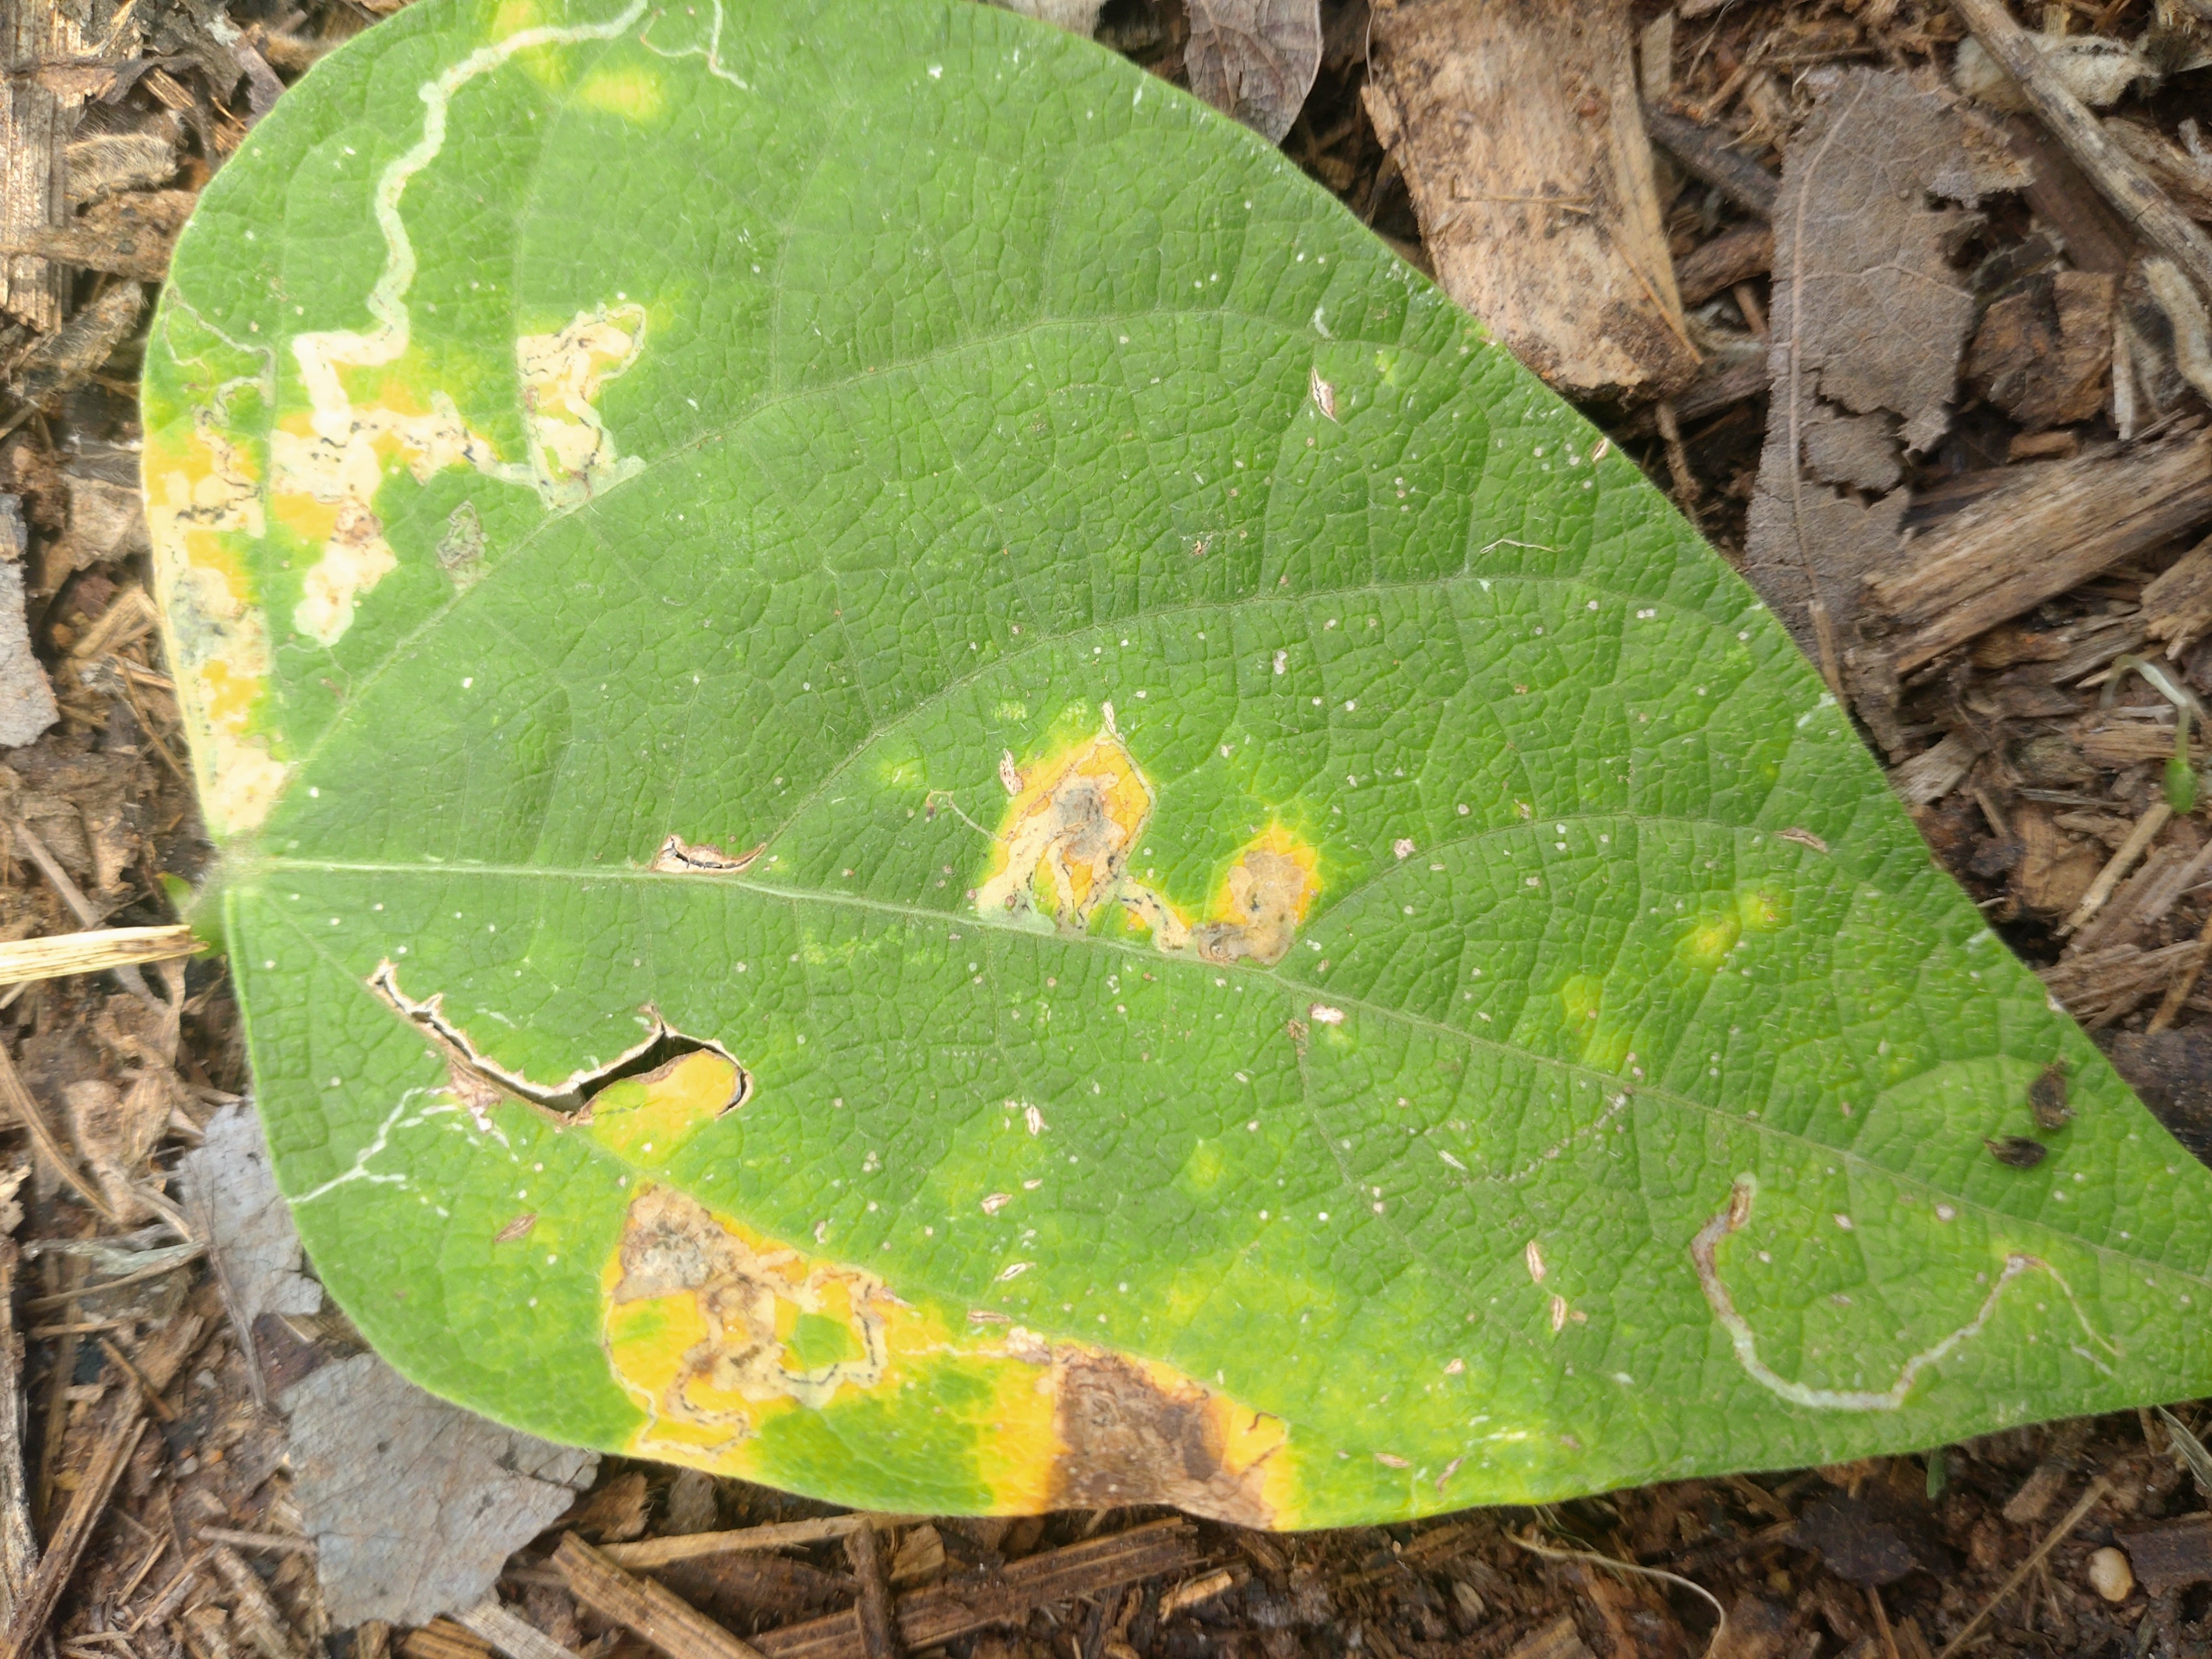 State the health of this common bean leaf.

rust
